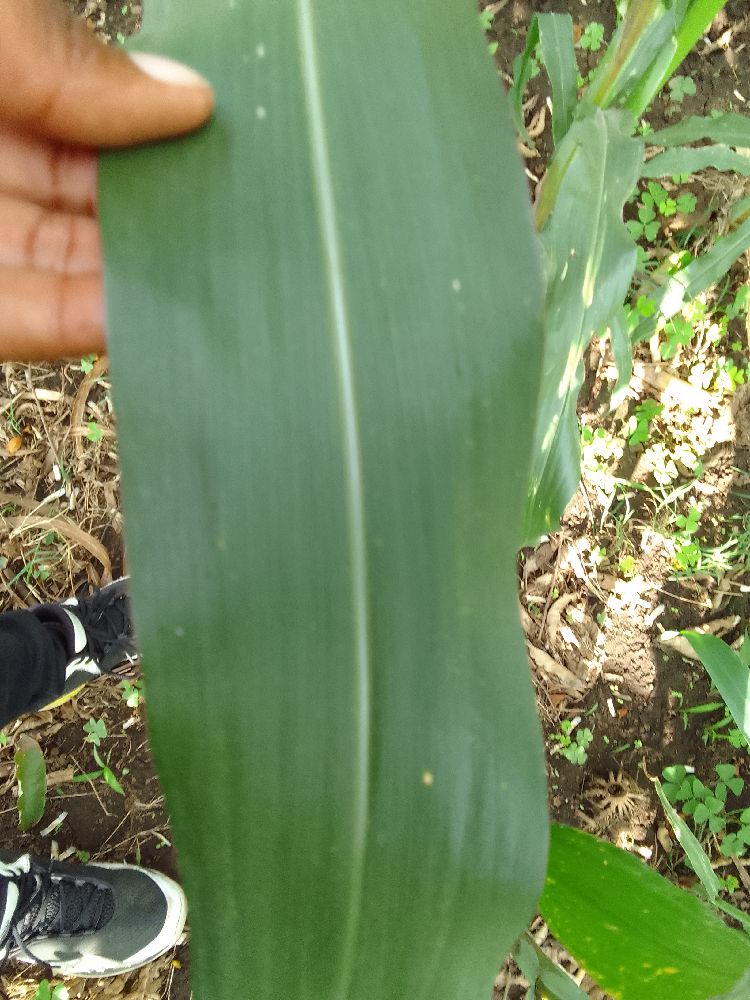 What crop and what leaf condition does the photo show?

maize, healthy
